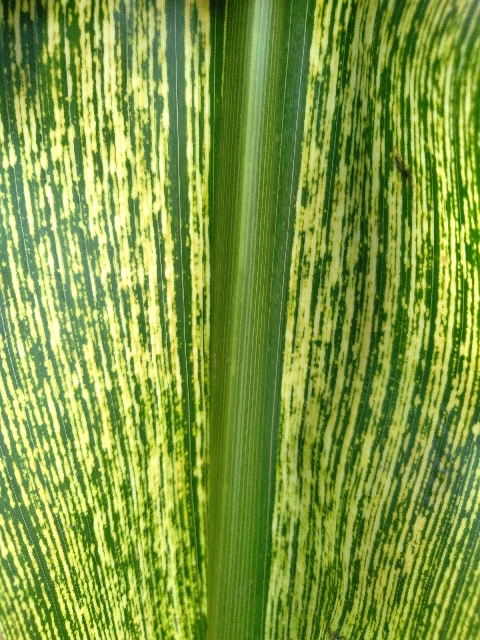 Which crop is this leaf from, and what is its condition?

maize, maize streak virus
